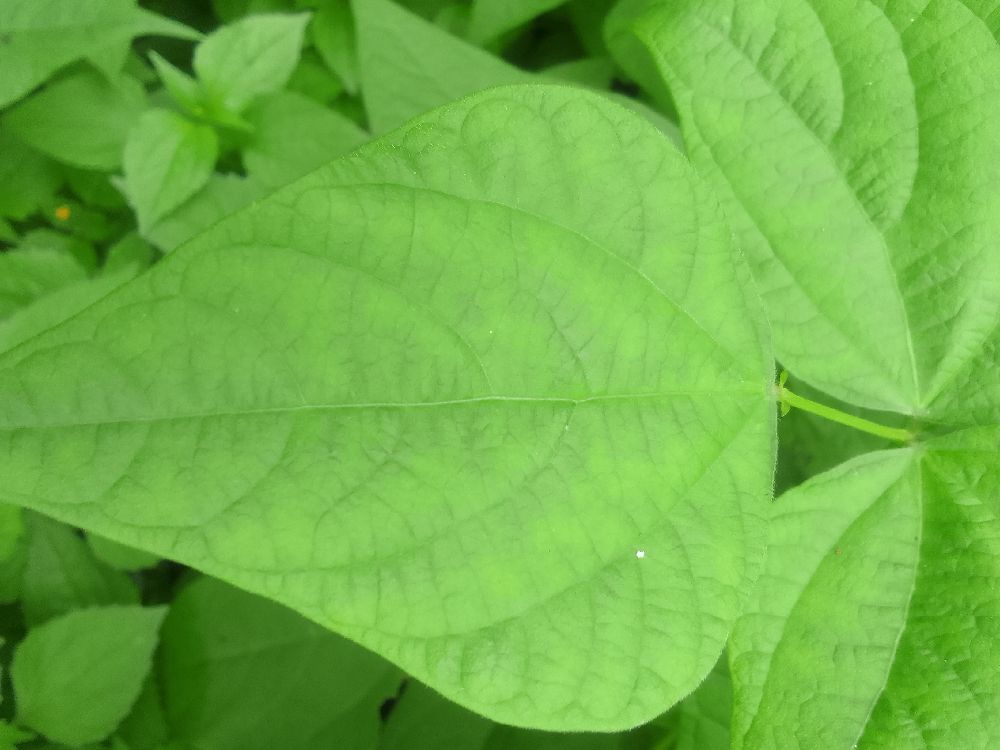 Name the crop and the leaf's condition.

common bean, healthy
